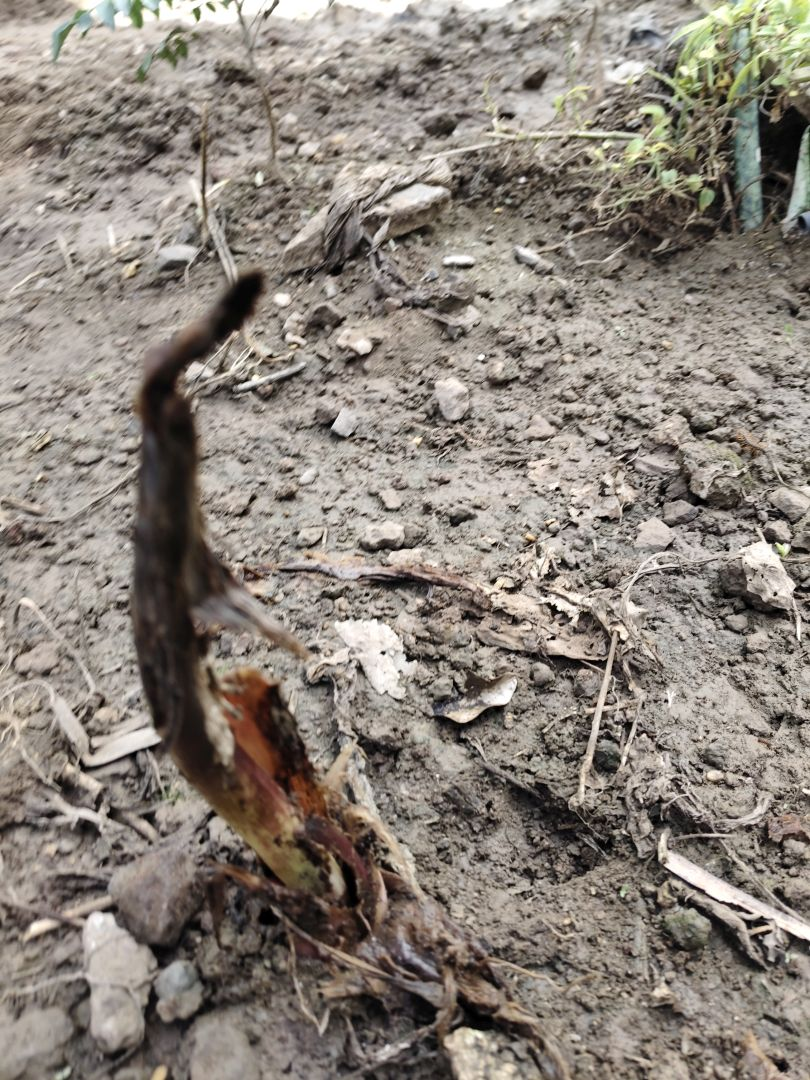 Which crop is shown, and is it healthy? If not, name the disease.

taro, root rot
